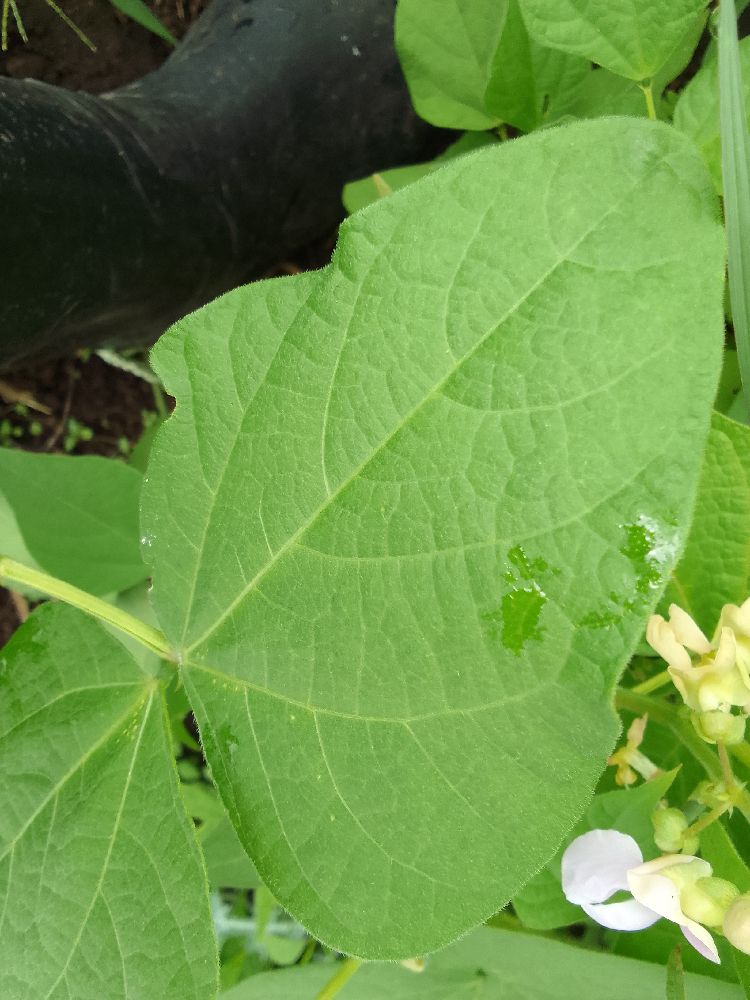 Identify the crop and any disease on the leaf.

common bean, healthy
